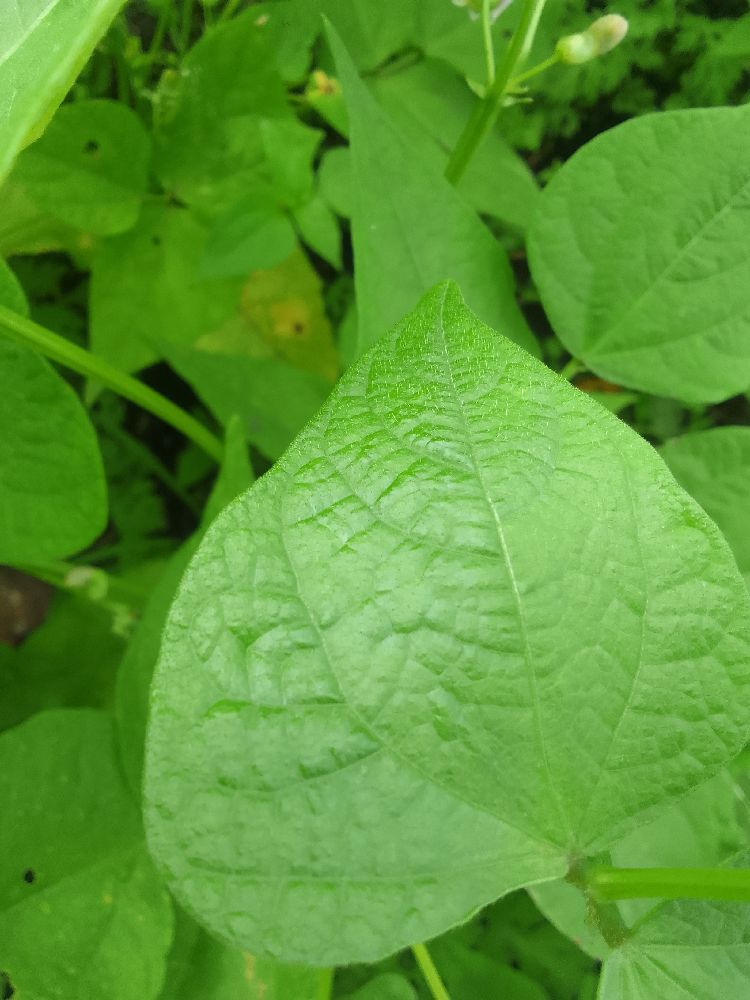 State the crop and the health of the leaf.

common bean, healthy
